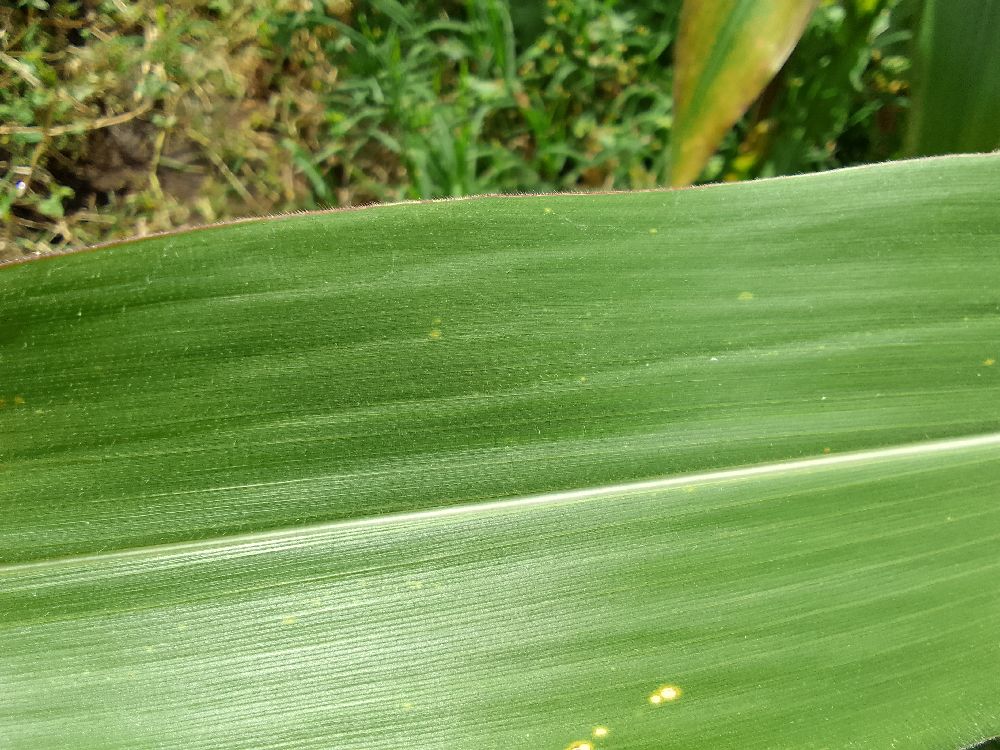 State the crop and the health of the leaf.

maize, healthy
